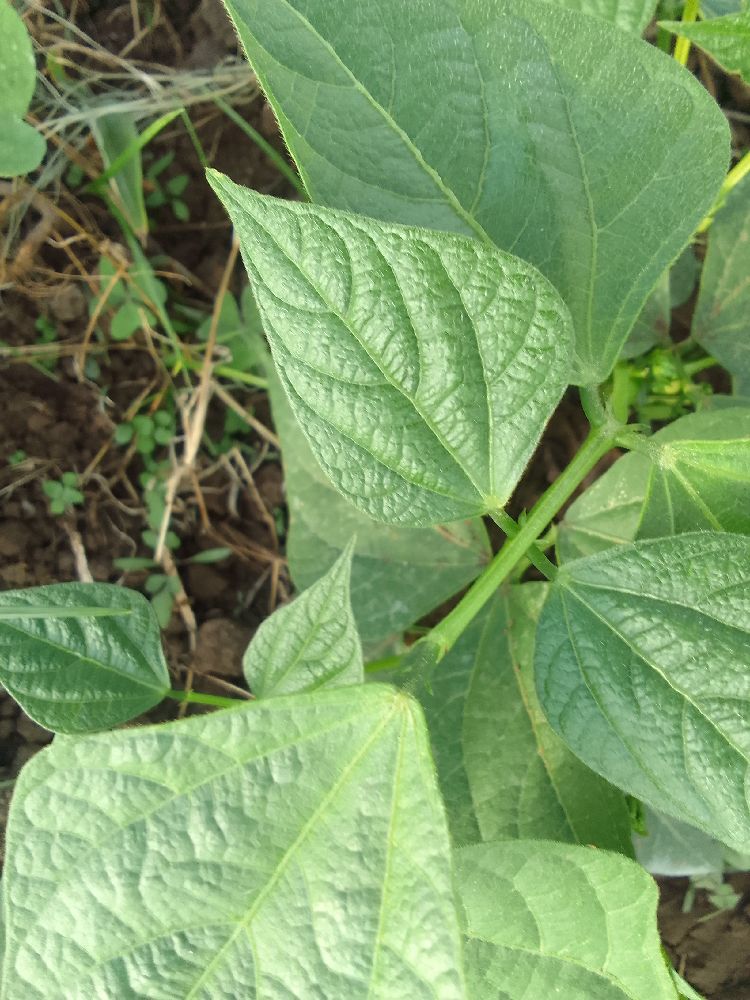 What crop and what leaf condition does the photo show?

common bean, healthy
